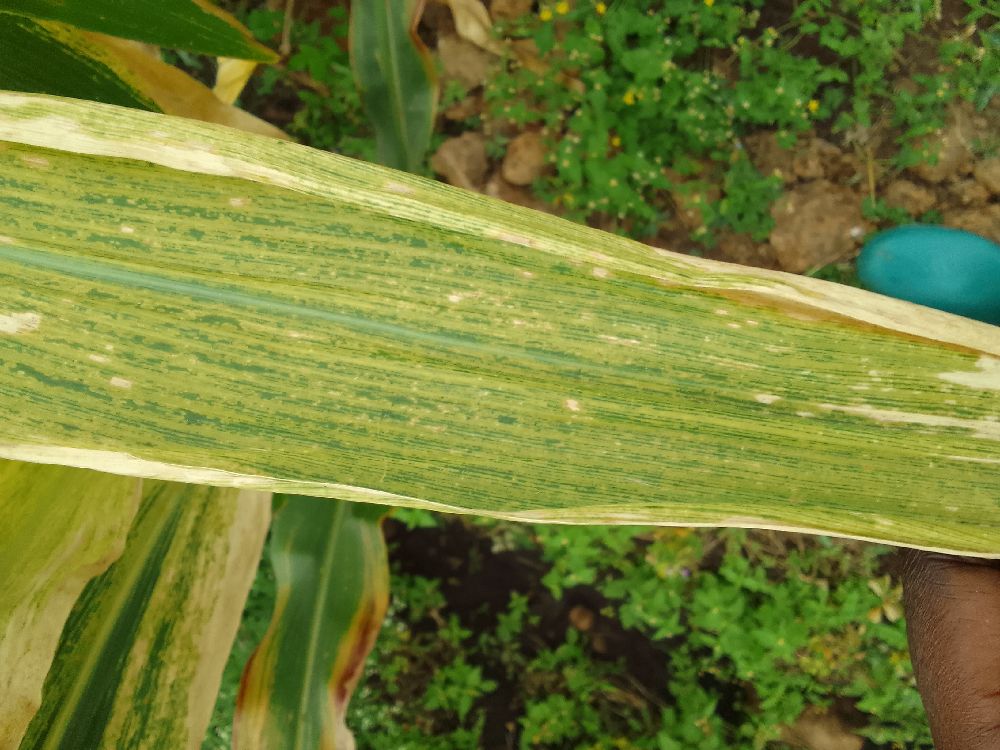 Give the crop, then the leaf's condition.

maize, maize lethal necrosis
